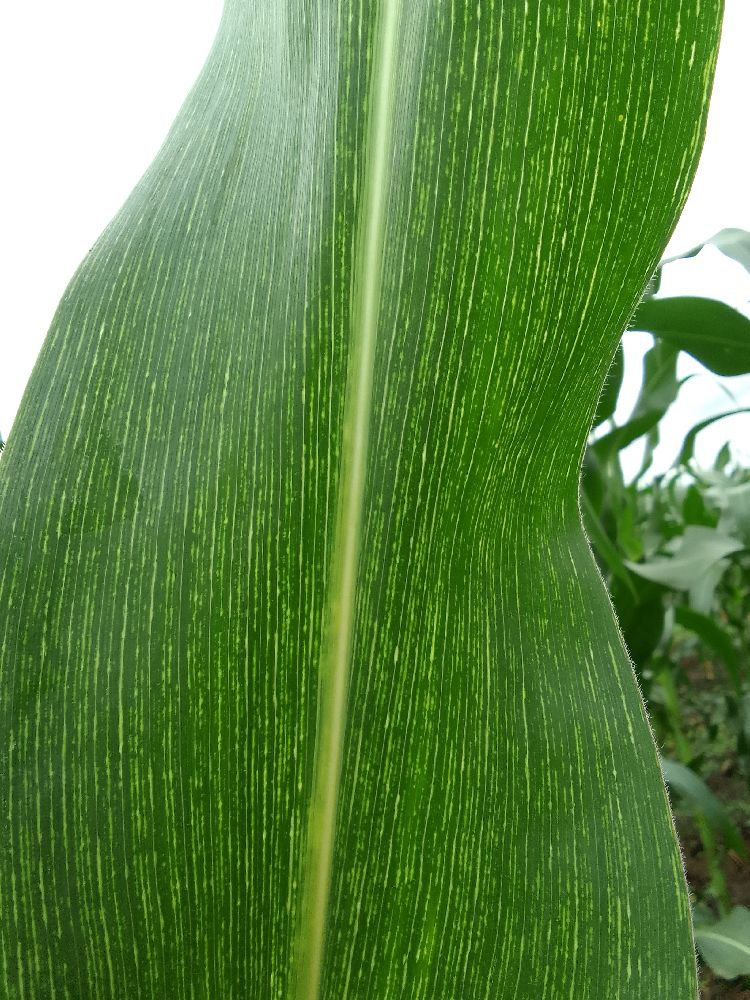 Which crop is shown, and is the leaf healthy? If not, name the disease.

maize, maize streak virus
